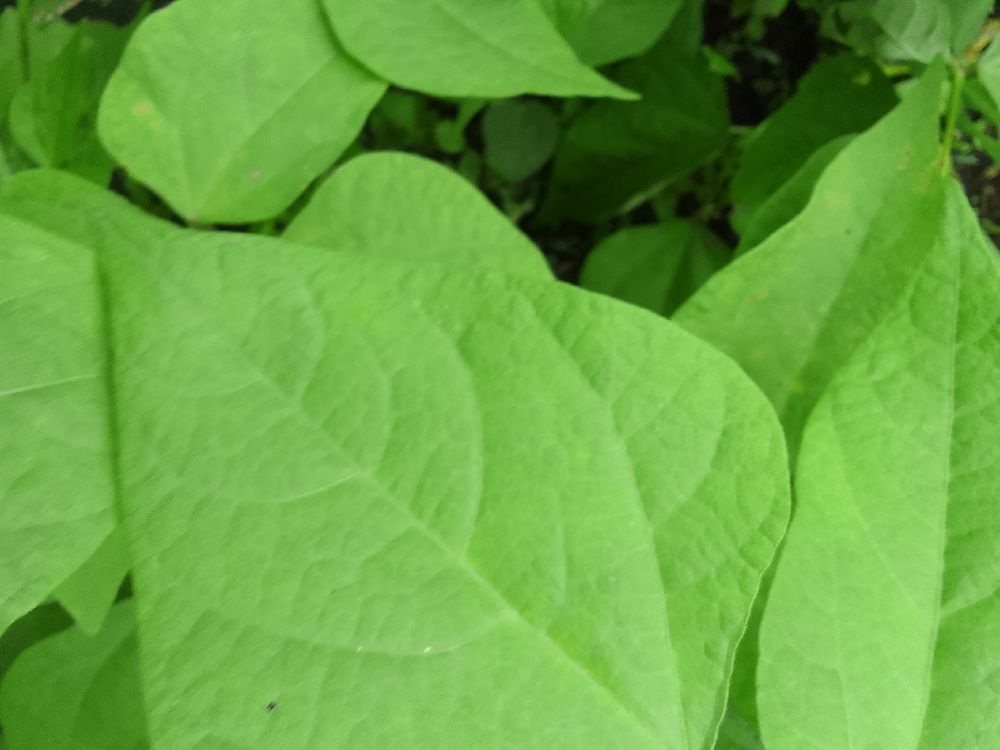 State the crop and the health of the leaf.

common bean, healthy
